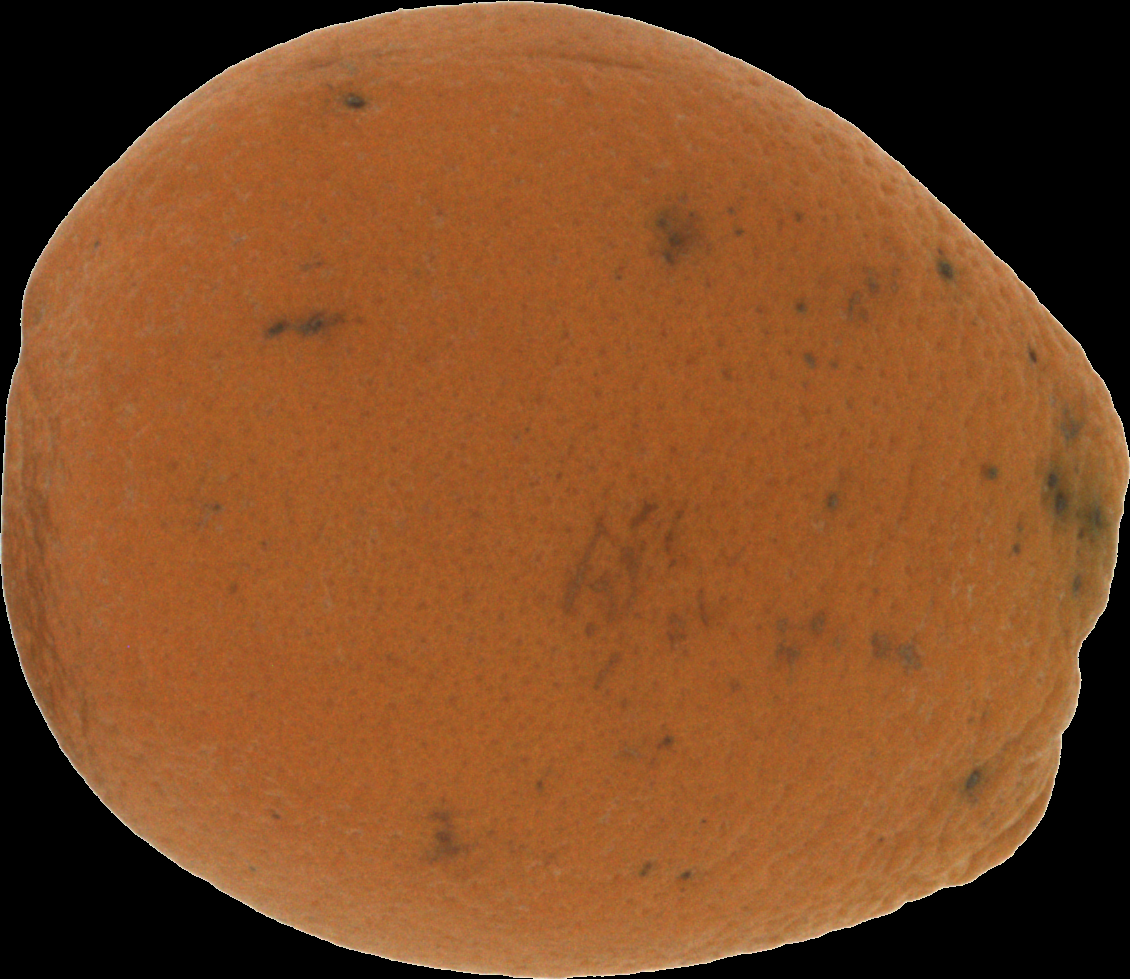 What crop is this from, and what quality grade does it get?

orange, bad
